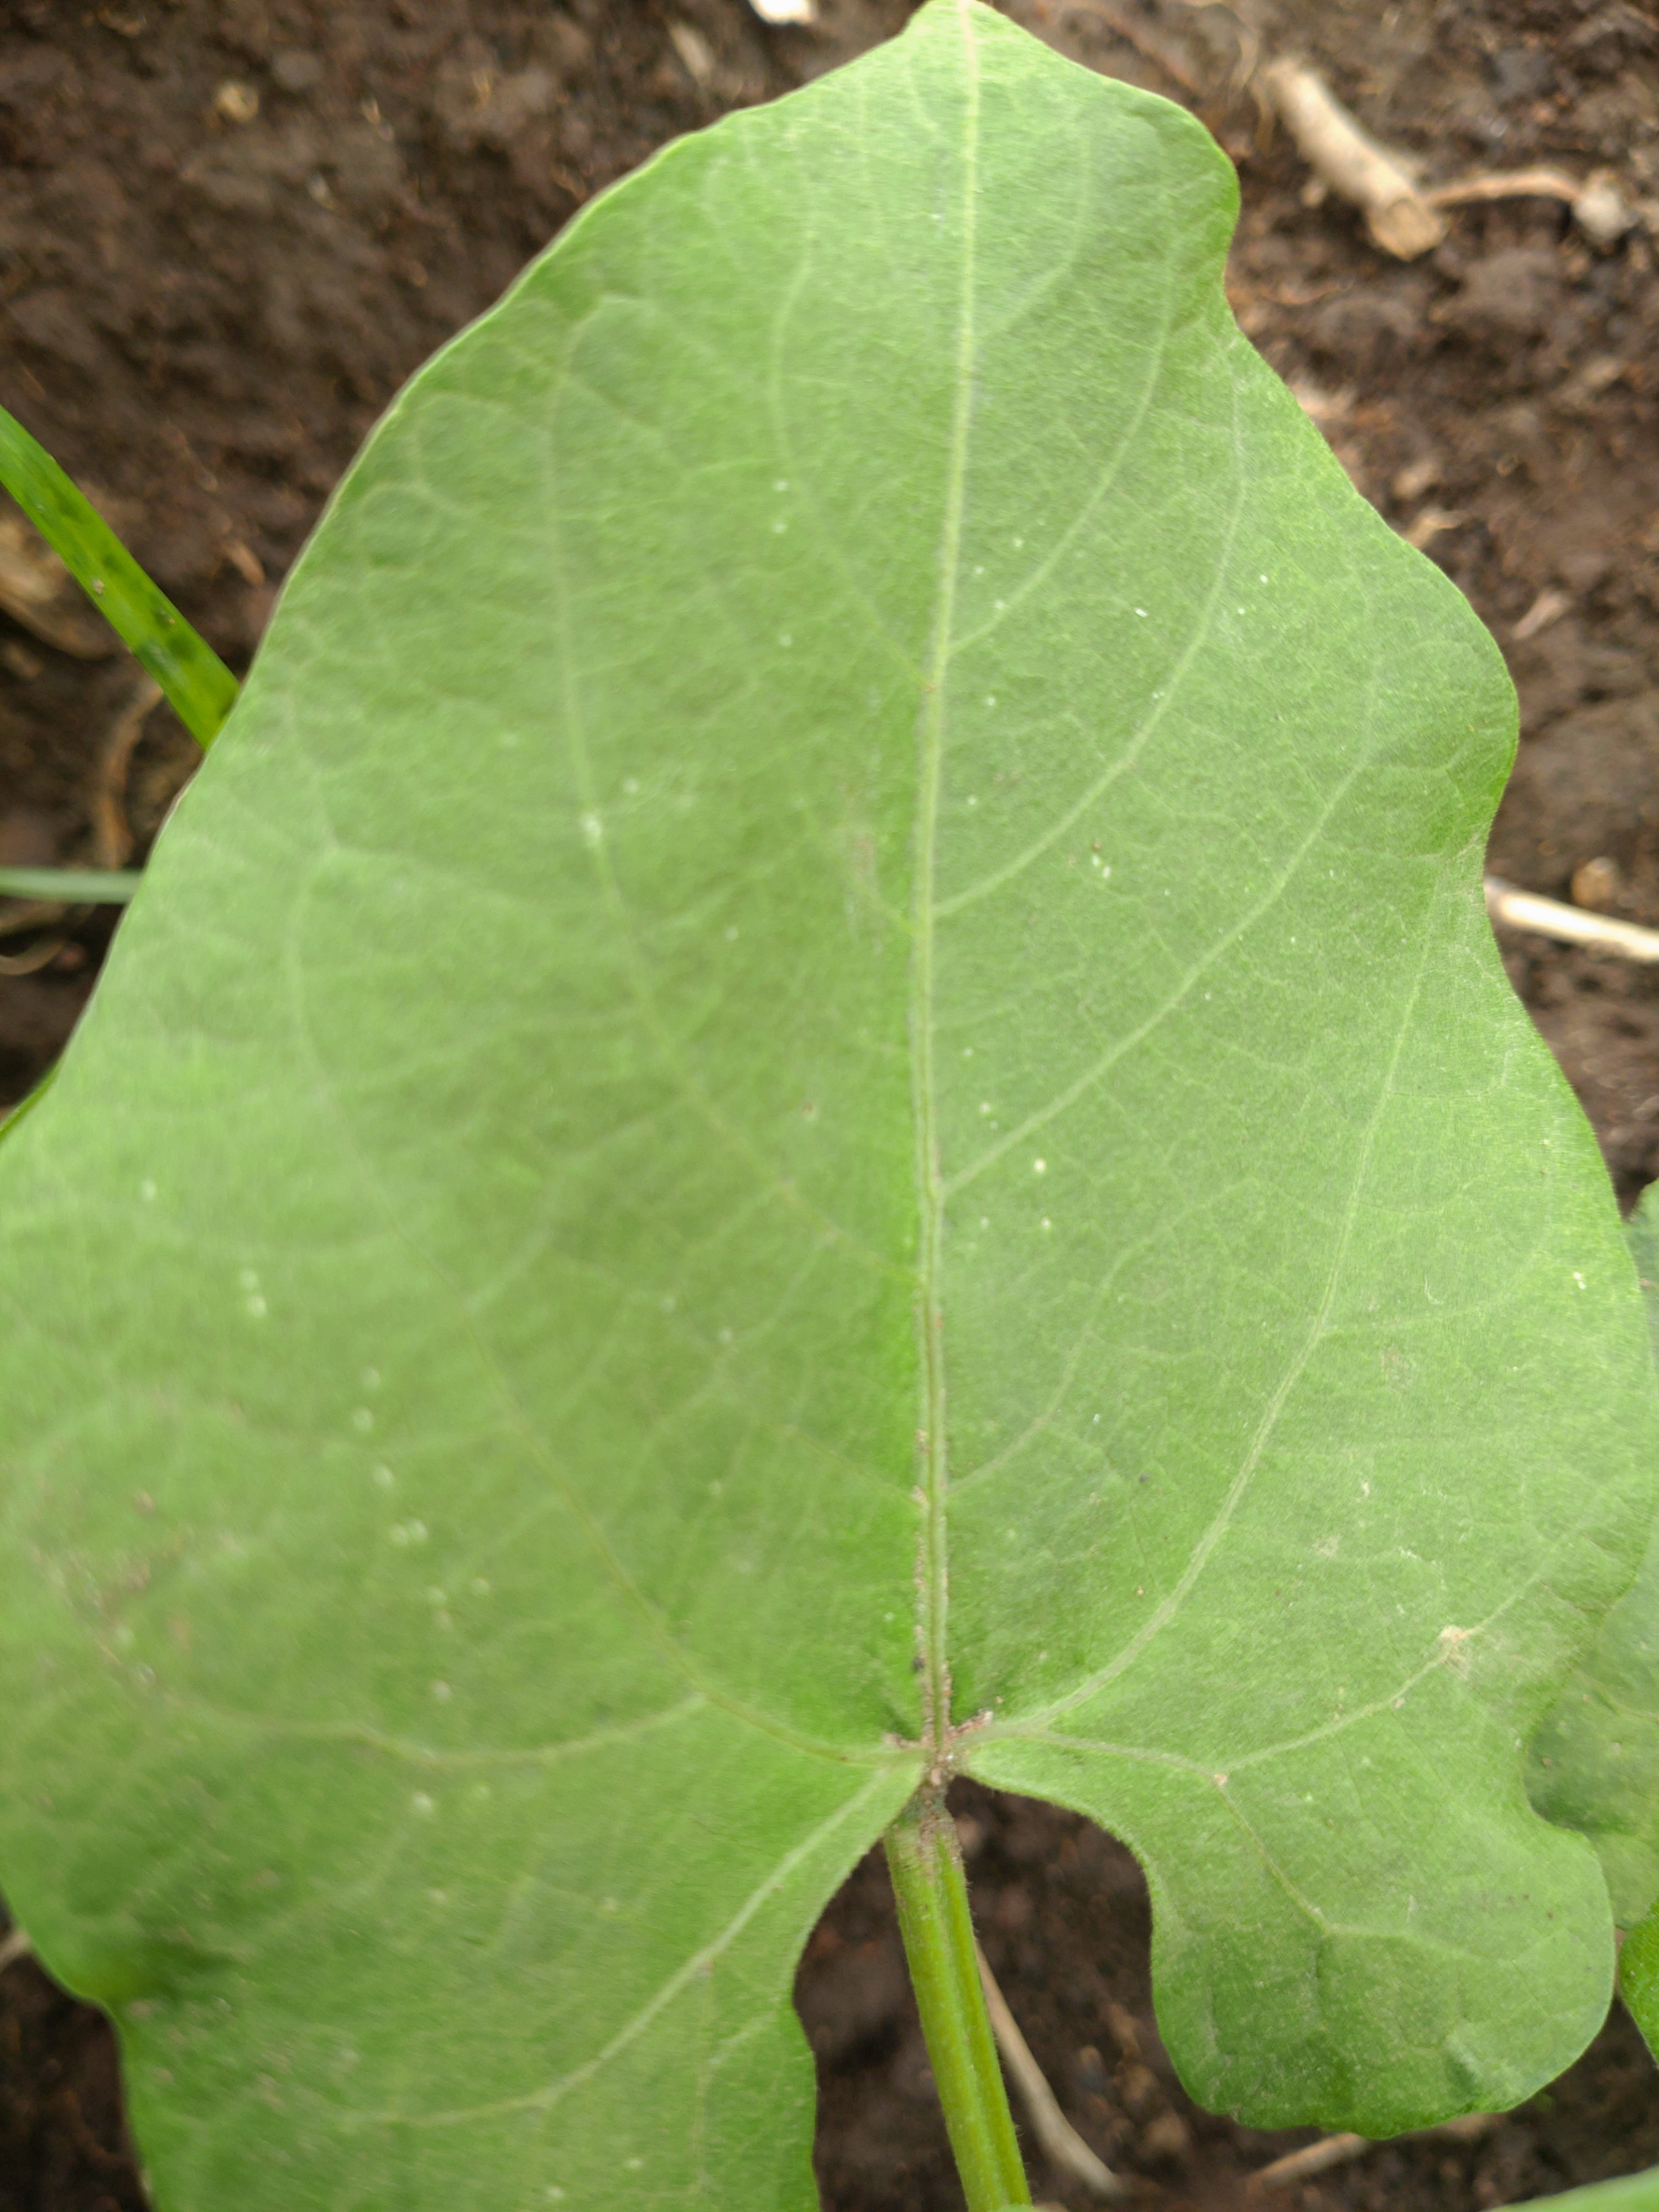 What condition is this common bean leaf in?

healthy
